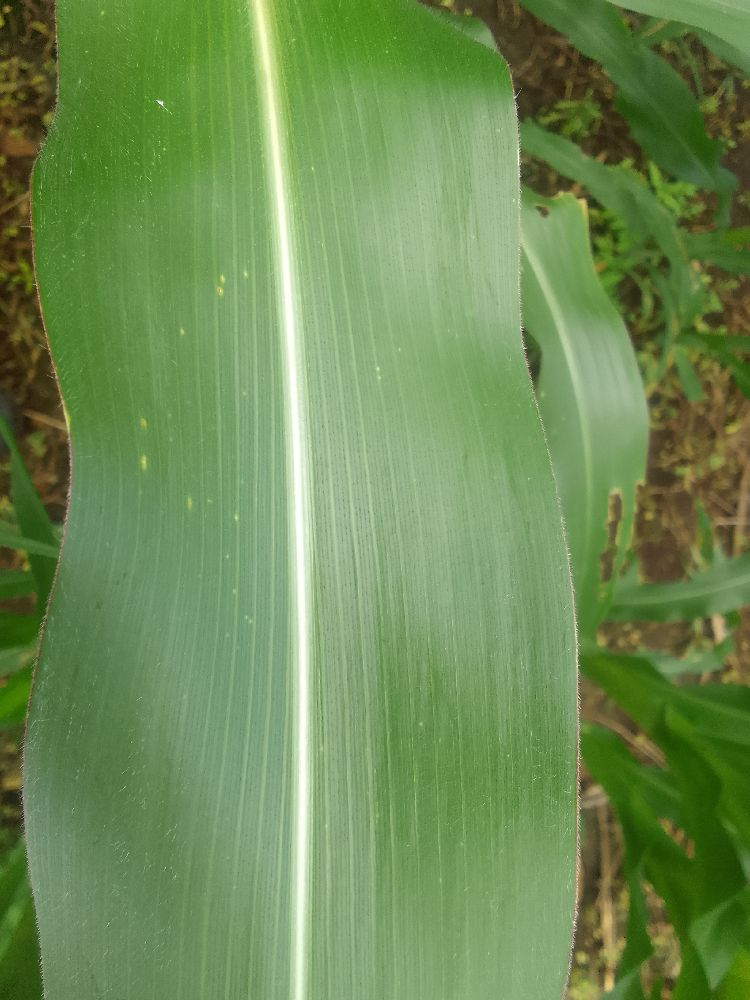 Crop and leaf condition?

maize, healthy
